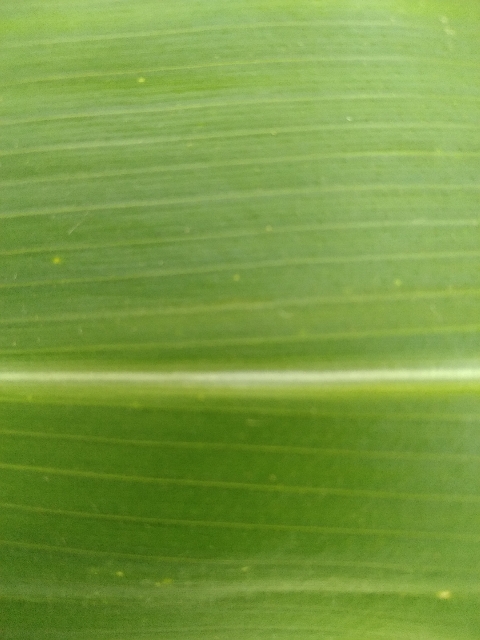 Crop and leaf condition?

maize, healthy
